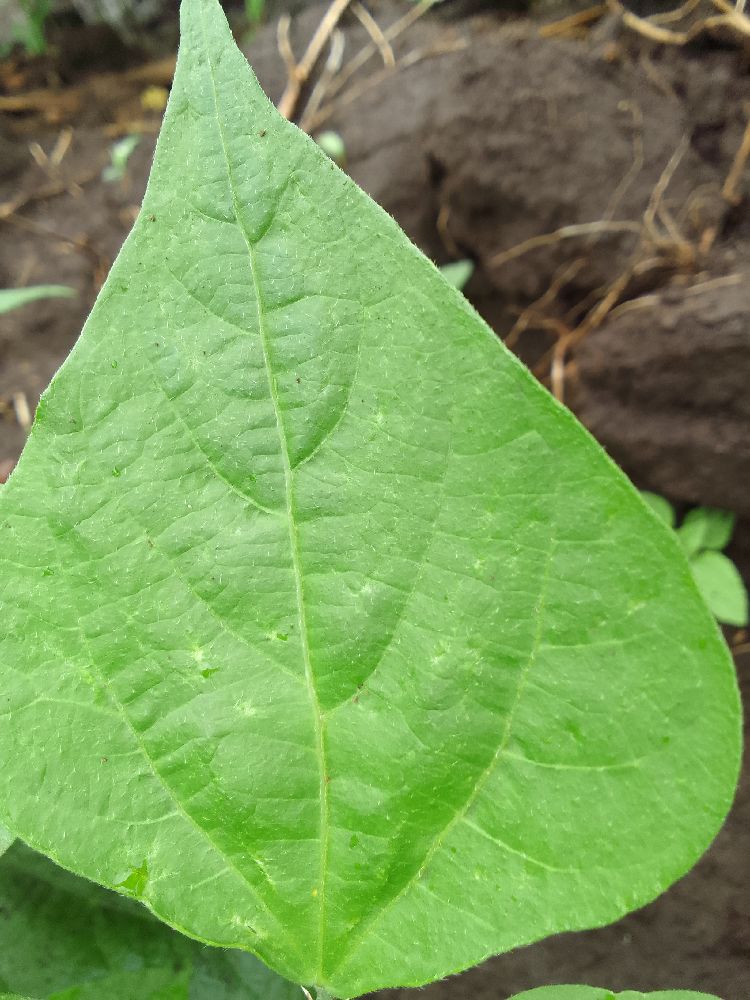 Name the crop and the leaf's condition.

common bean, healthy
